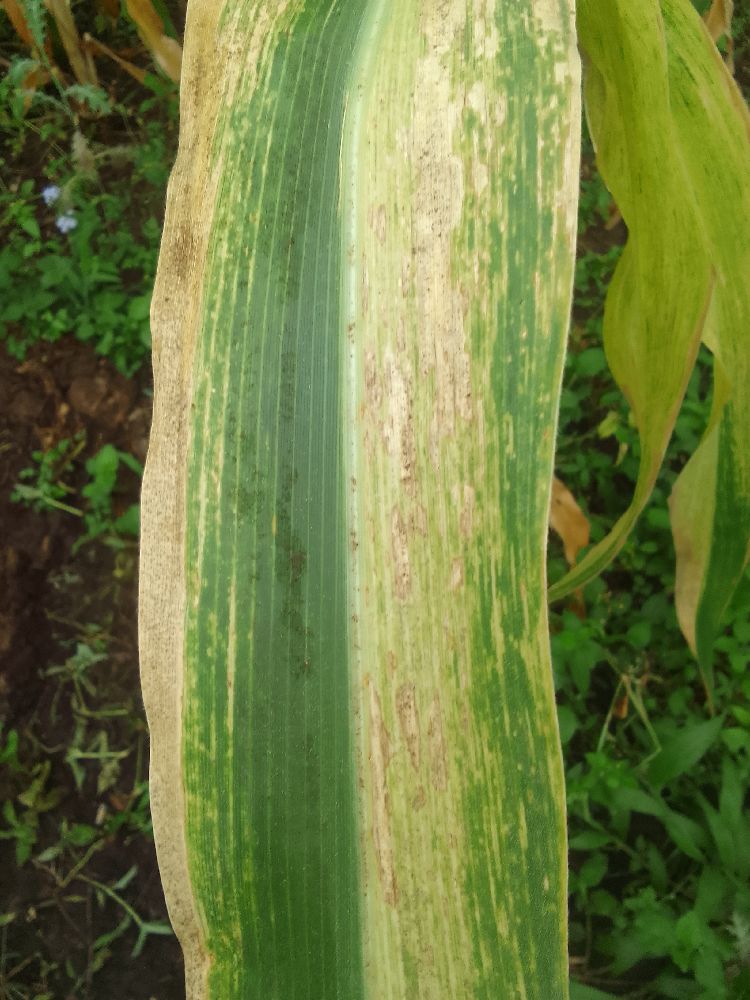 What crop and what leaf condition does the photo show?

maize, maize lethal necrosis
